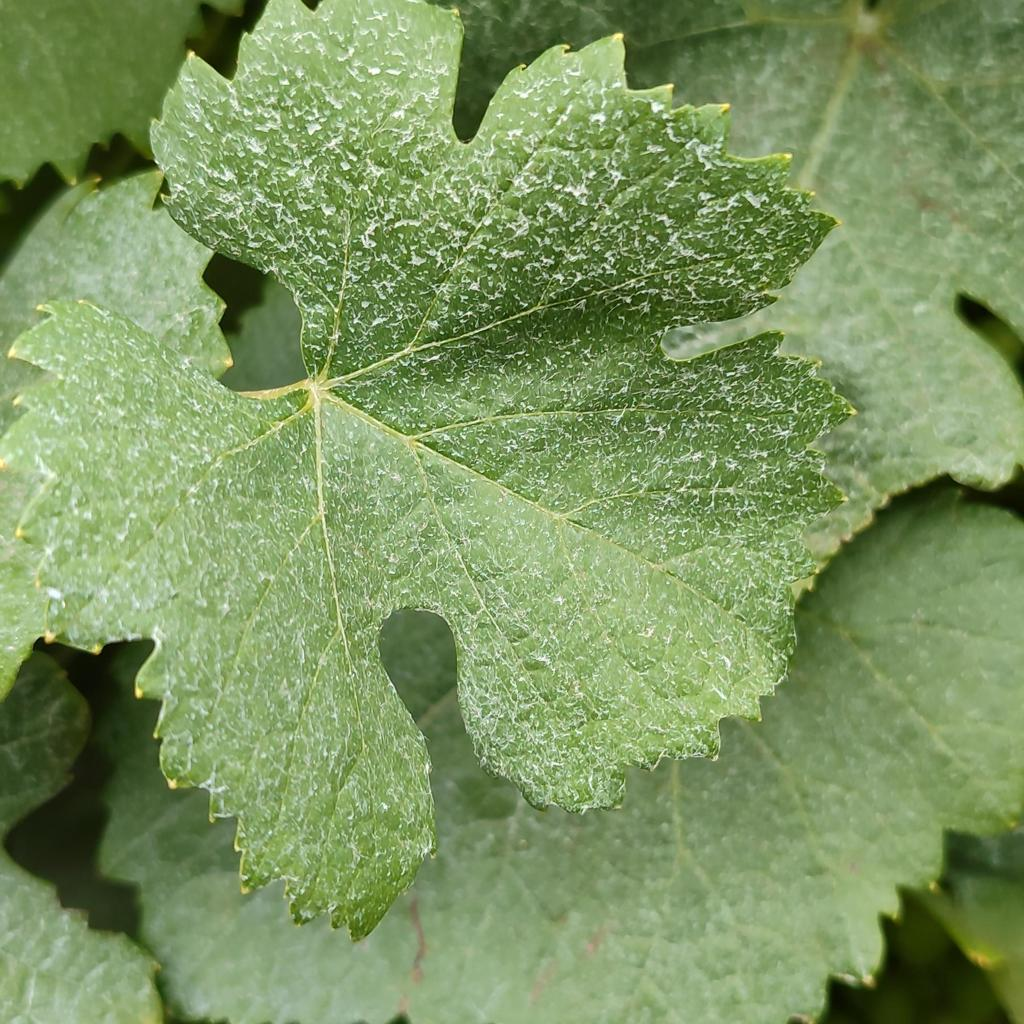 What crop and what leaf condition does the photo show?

grapevine, healthy
